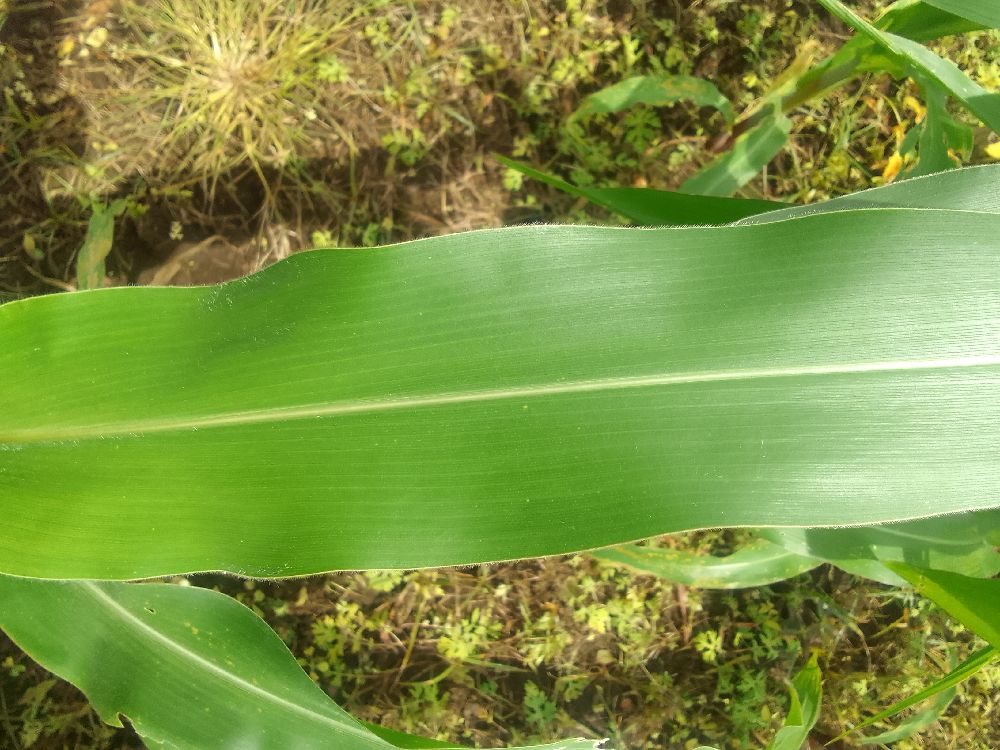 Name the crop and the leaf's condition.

maize, healthy
